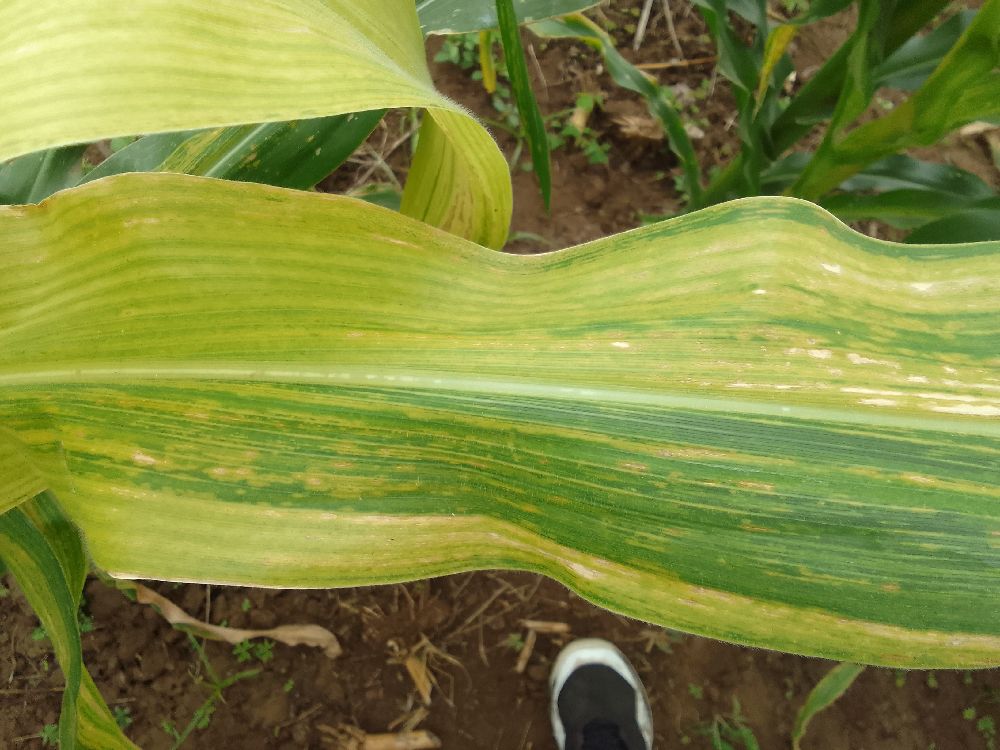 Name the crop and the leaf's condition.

maize, maize lethal necrosis
